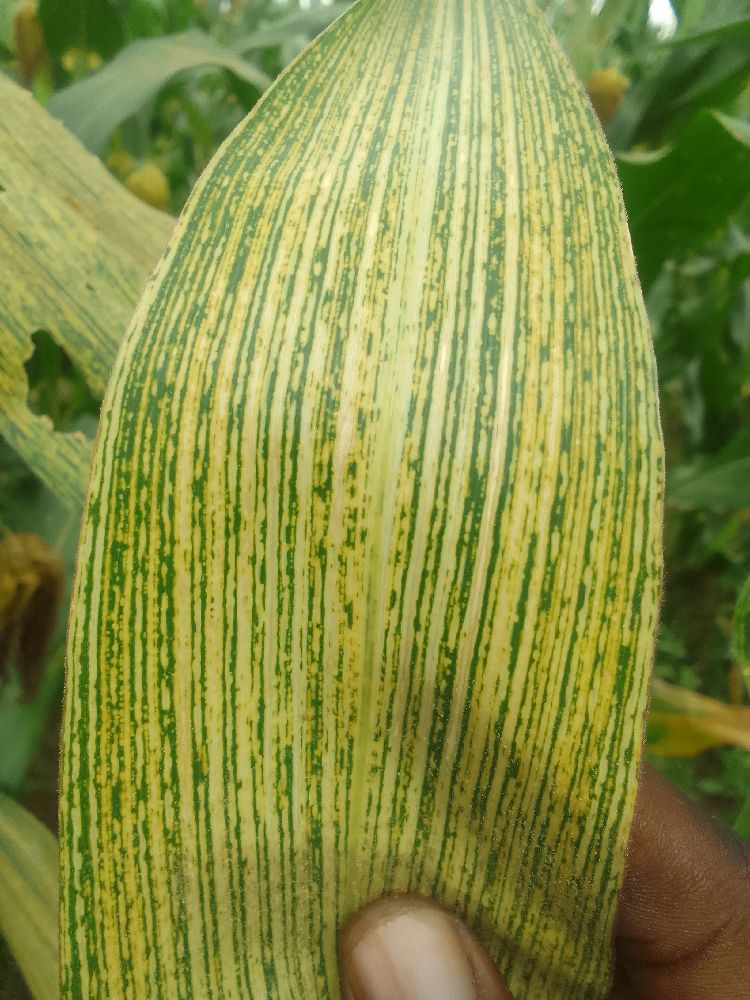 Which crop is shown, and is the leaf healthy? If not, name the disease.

maize, maize streak virus
